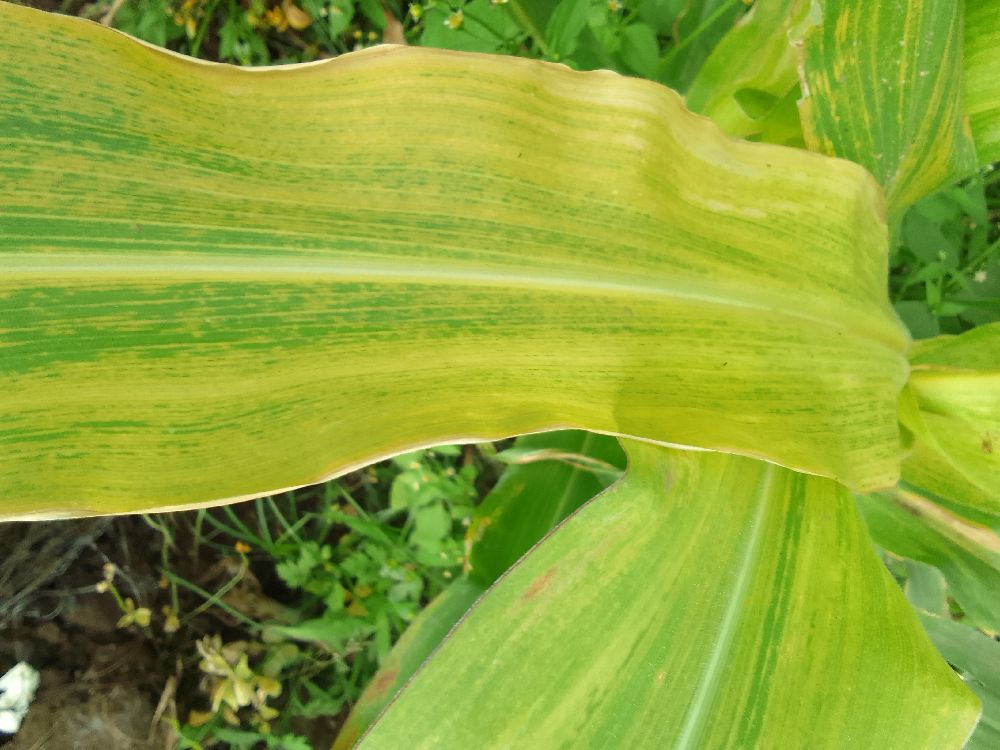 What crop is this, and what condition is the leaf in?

maize, maize lethal necrosis
